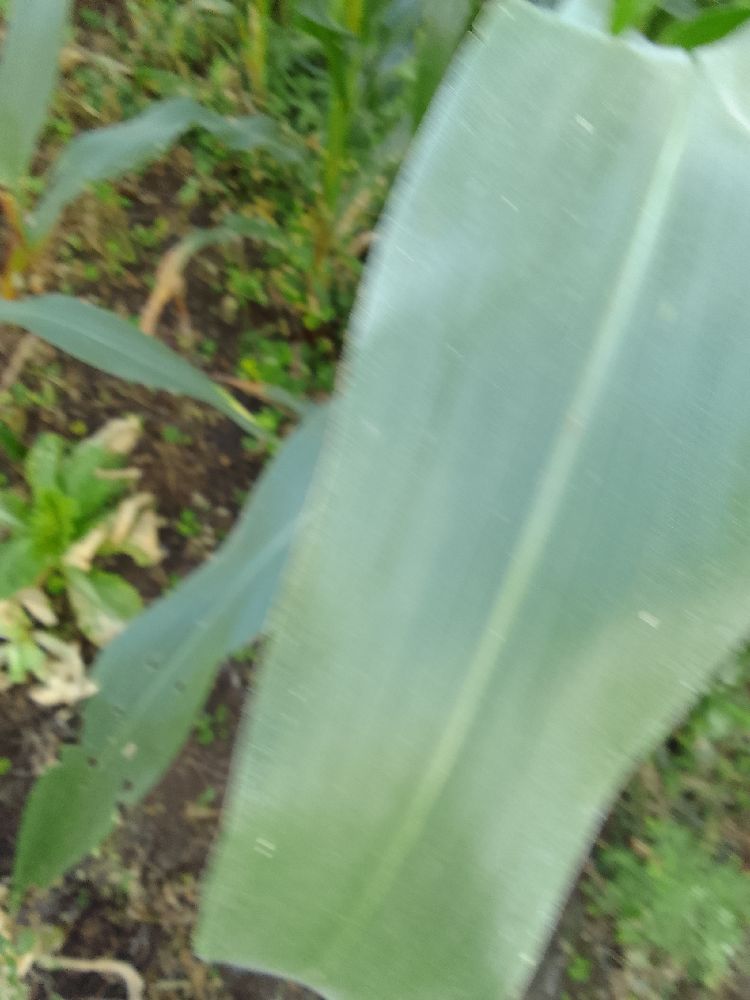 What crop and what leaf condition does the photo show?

maize, healthy
